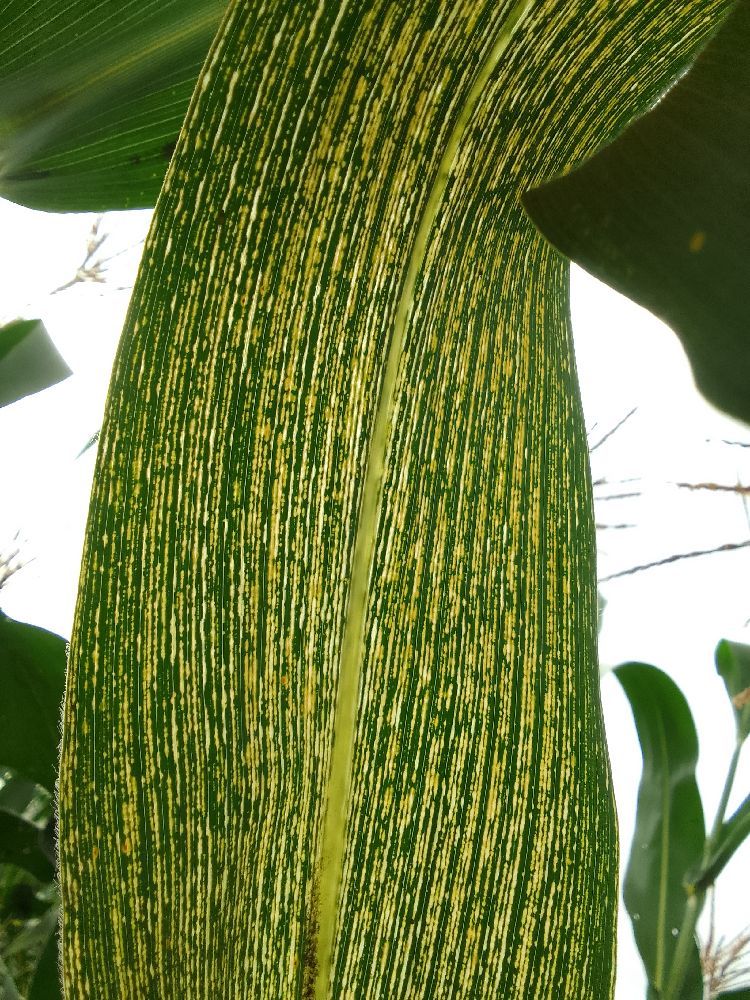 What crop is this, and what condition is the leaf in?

maize, maize streak virus
